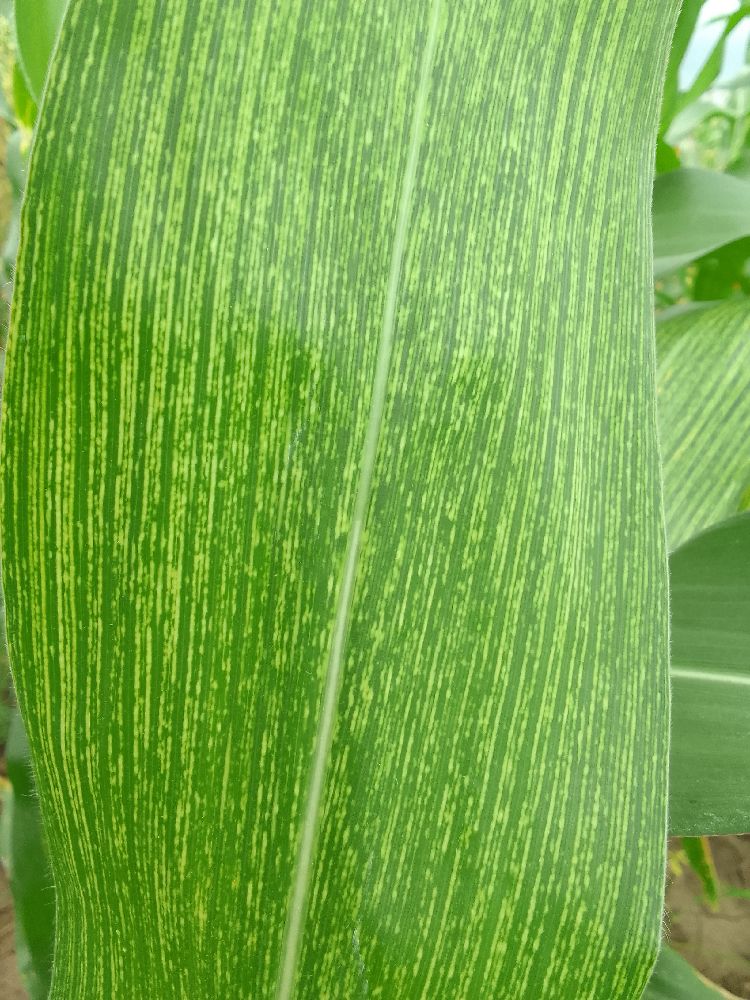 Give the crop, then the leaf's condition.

maize, maize streak virus
